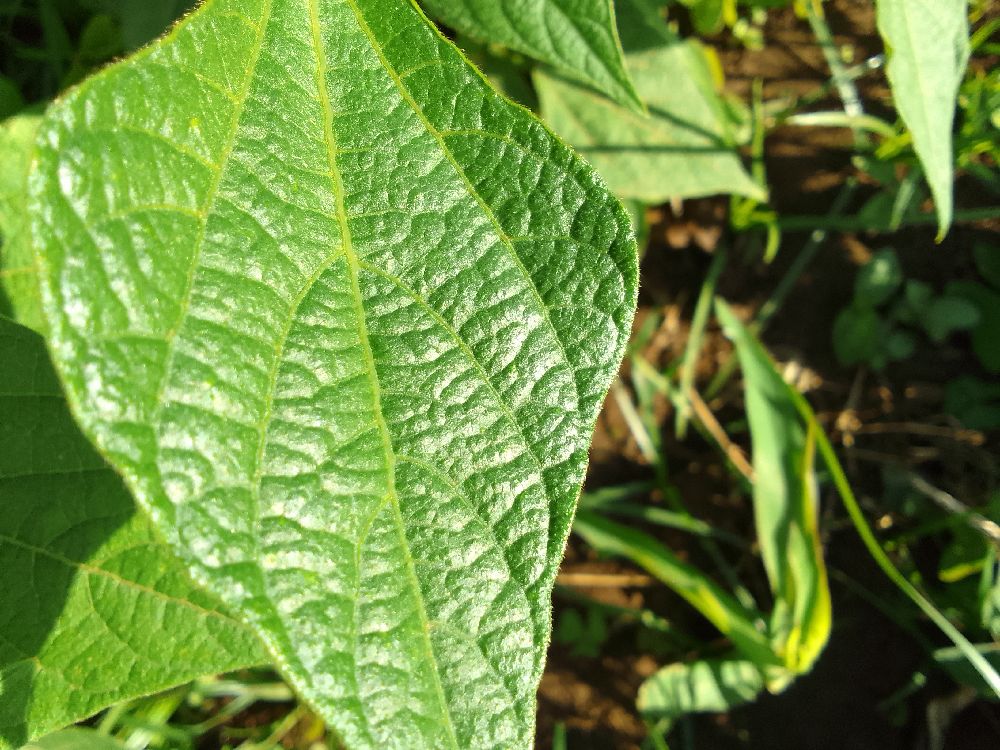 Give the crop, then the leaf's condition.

common bean, healthy
